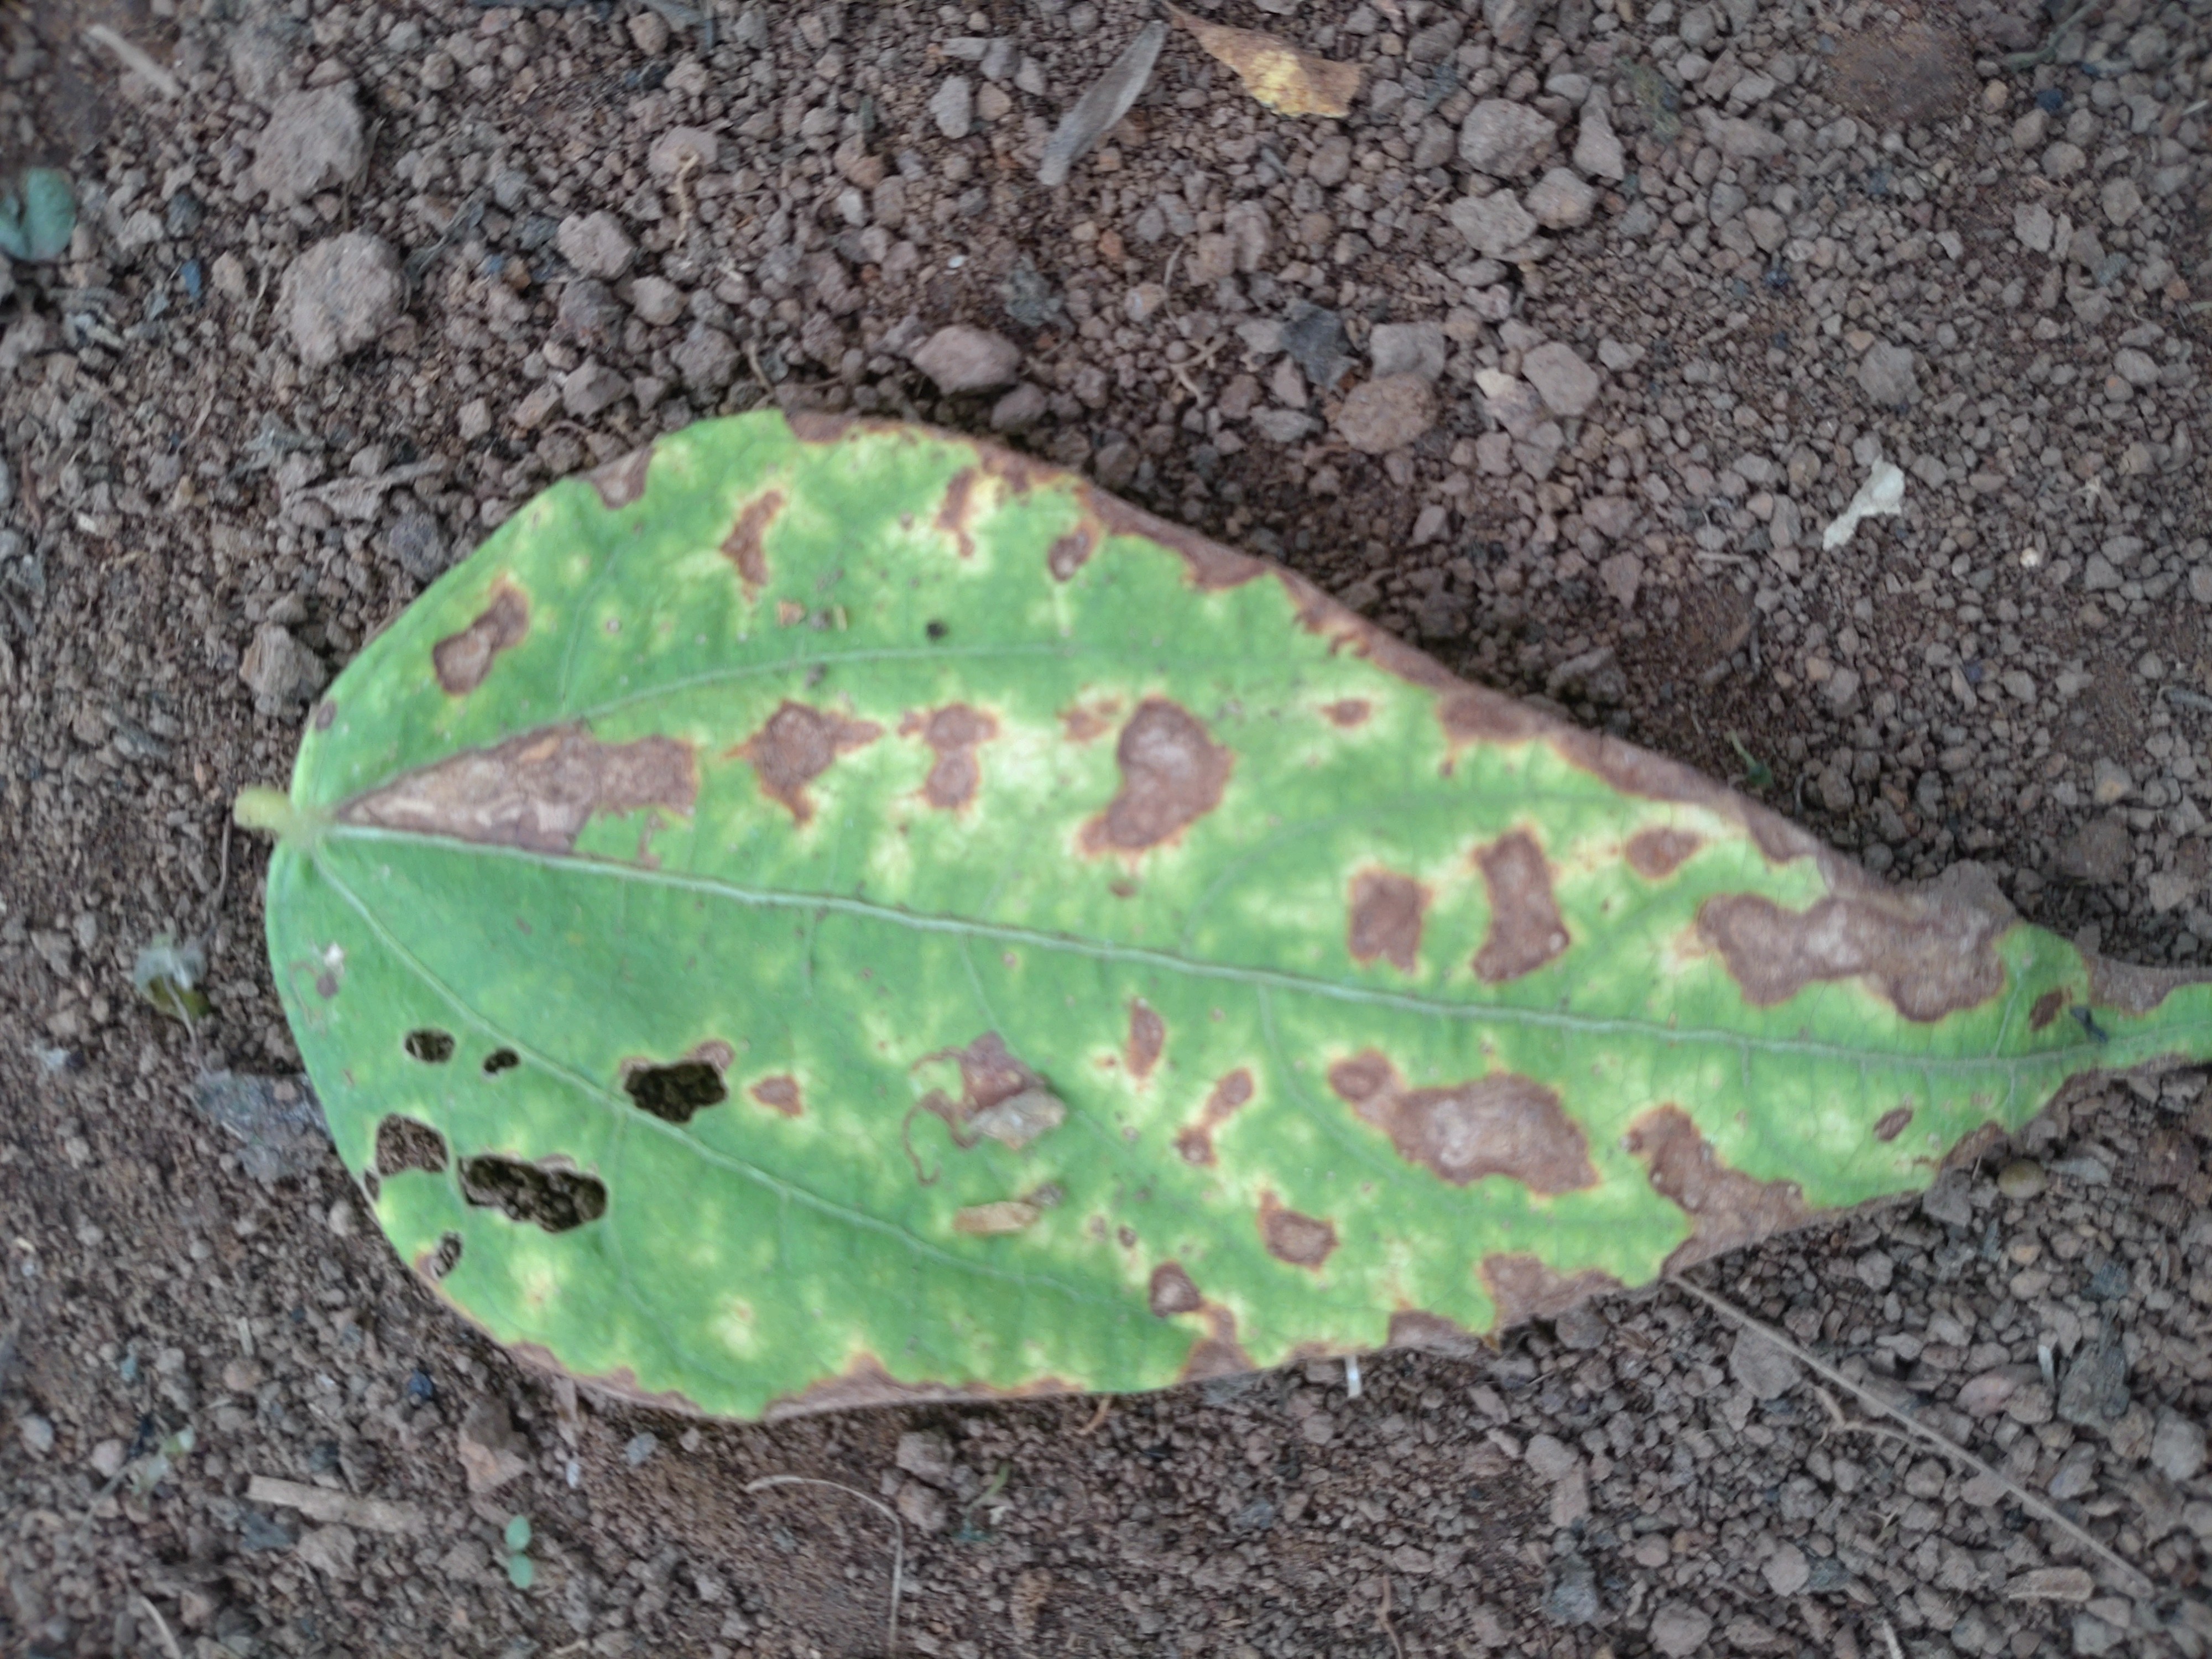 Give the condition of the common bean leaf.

rust
